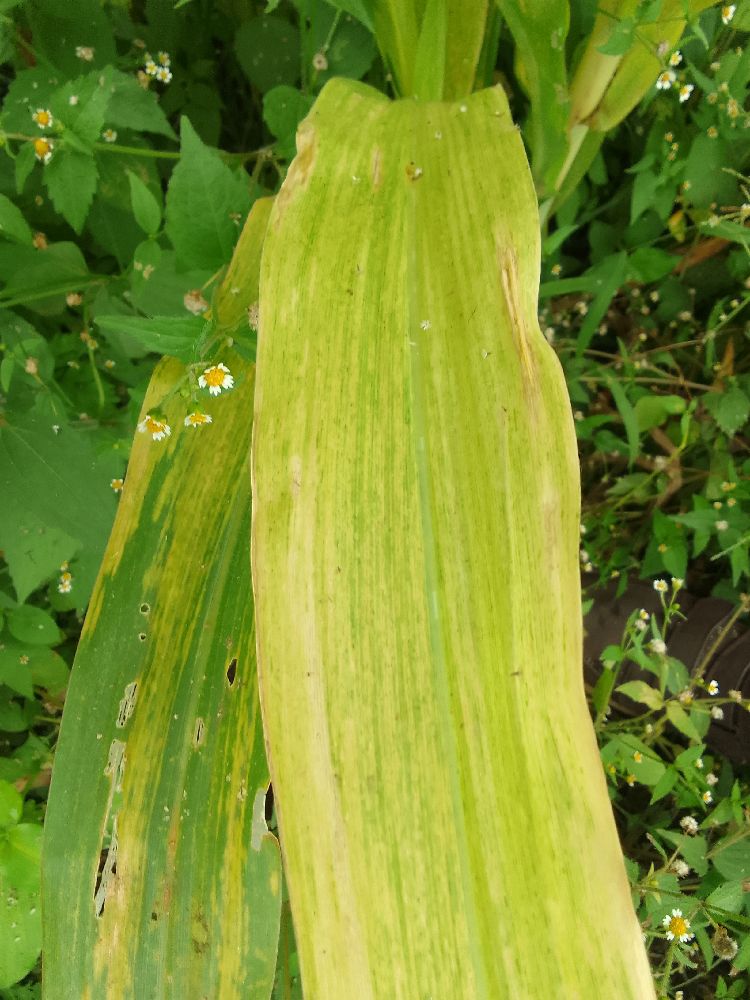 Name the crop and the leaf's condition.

maize, maize lethal necrosis
